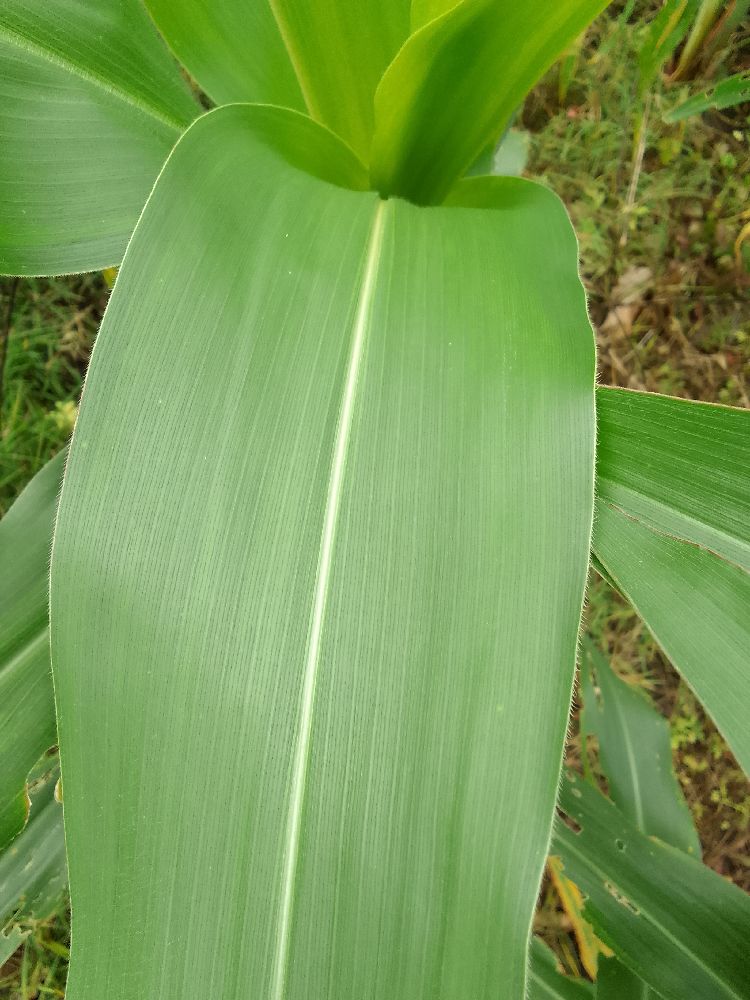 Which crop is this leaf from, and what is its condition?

maize, healthy
